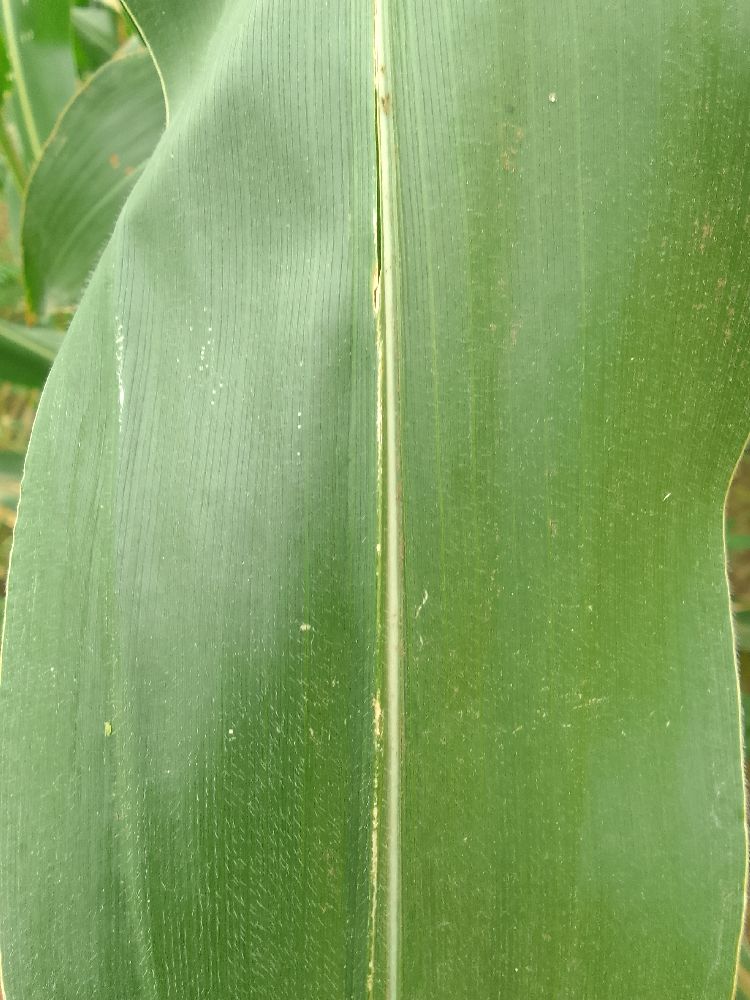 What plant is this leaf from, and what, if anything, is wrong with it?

maize, healthy
